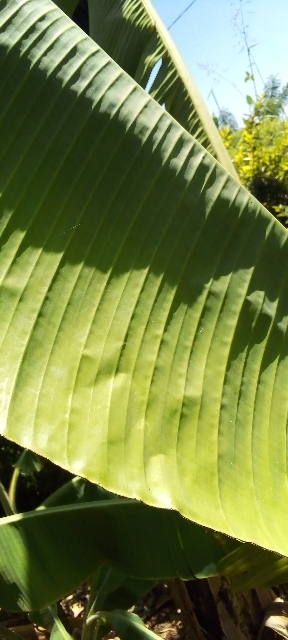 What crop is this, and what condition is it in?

banana, healthy
